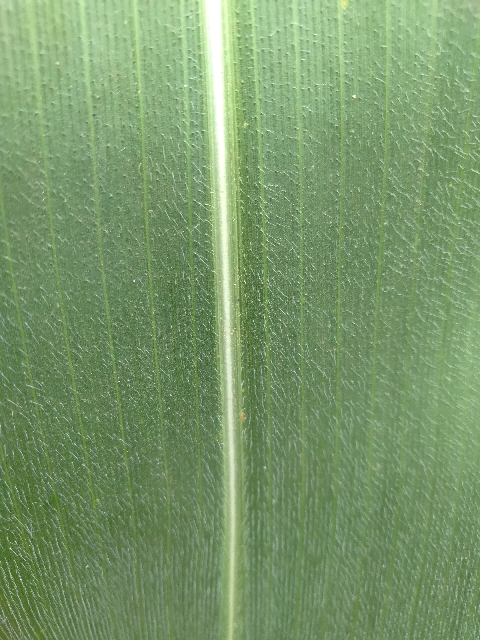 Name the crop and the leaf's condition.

maize, healthy
